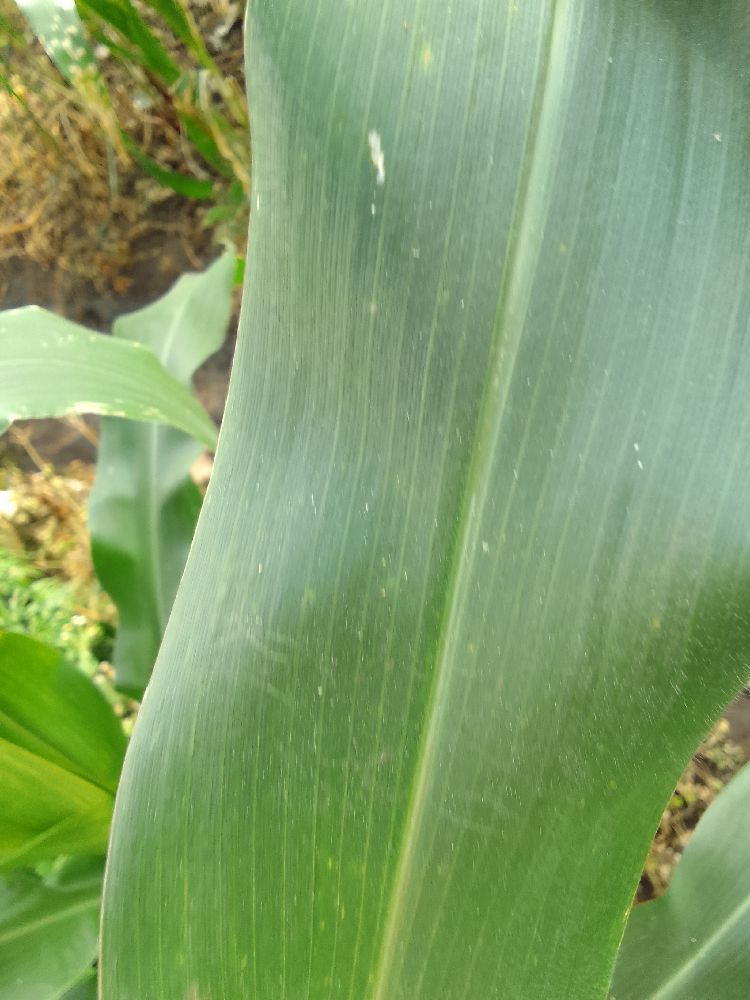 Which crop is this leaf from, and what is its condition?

maize, healthy
